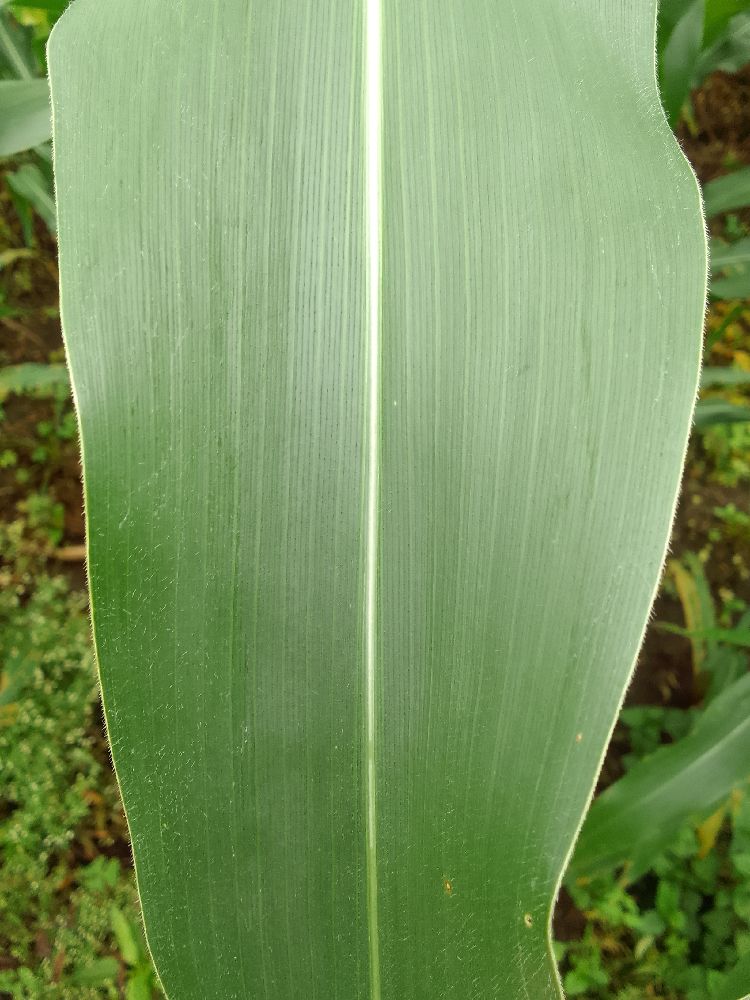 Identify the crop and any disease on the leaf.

maize, healthy
